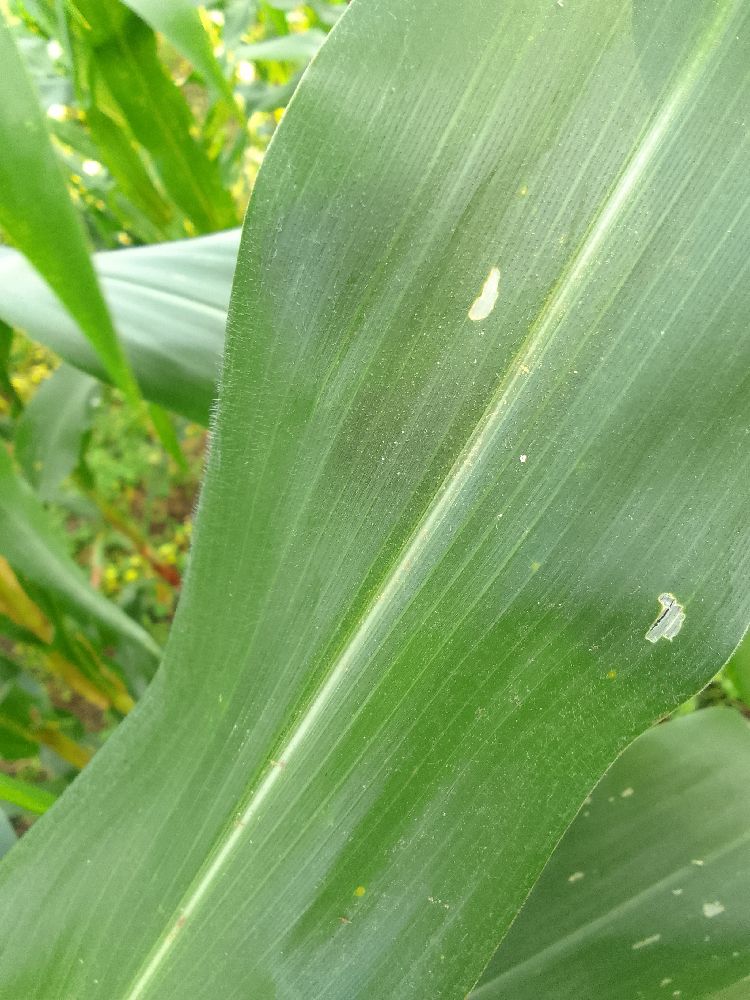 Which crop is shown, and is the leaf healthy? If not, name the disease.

maize, healthy
